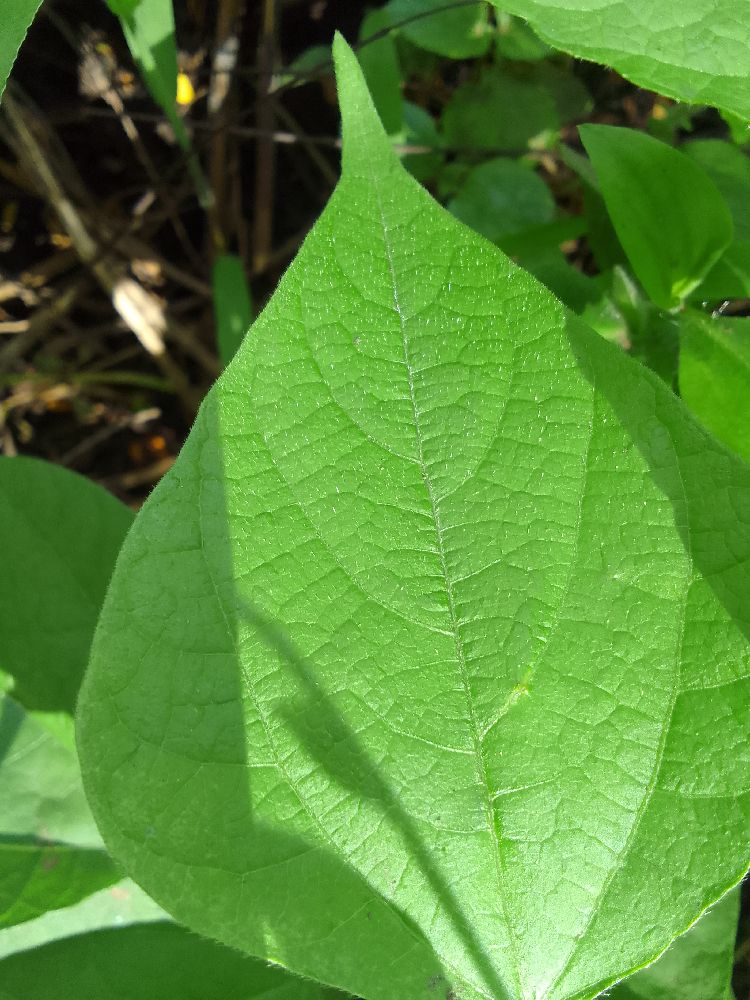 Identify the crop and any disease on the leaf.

common bean, healthy
